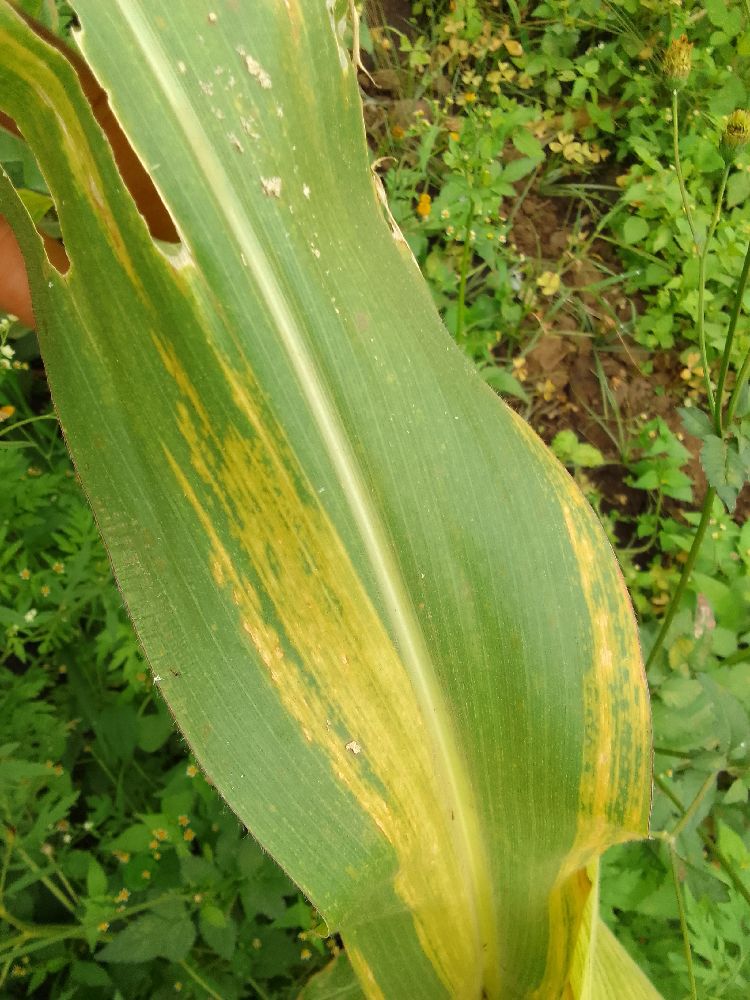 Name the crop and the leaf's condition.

maize, maize lethal necrosis
